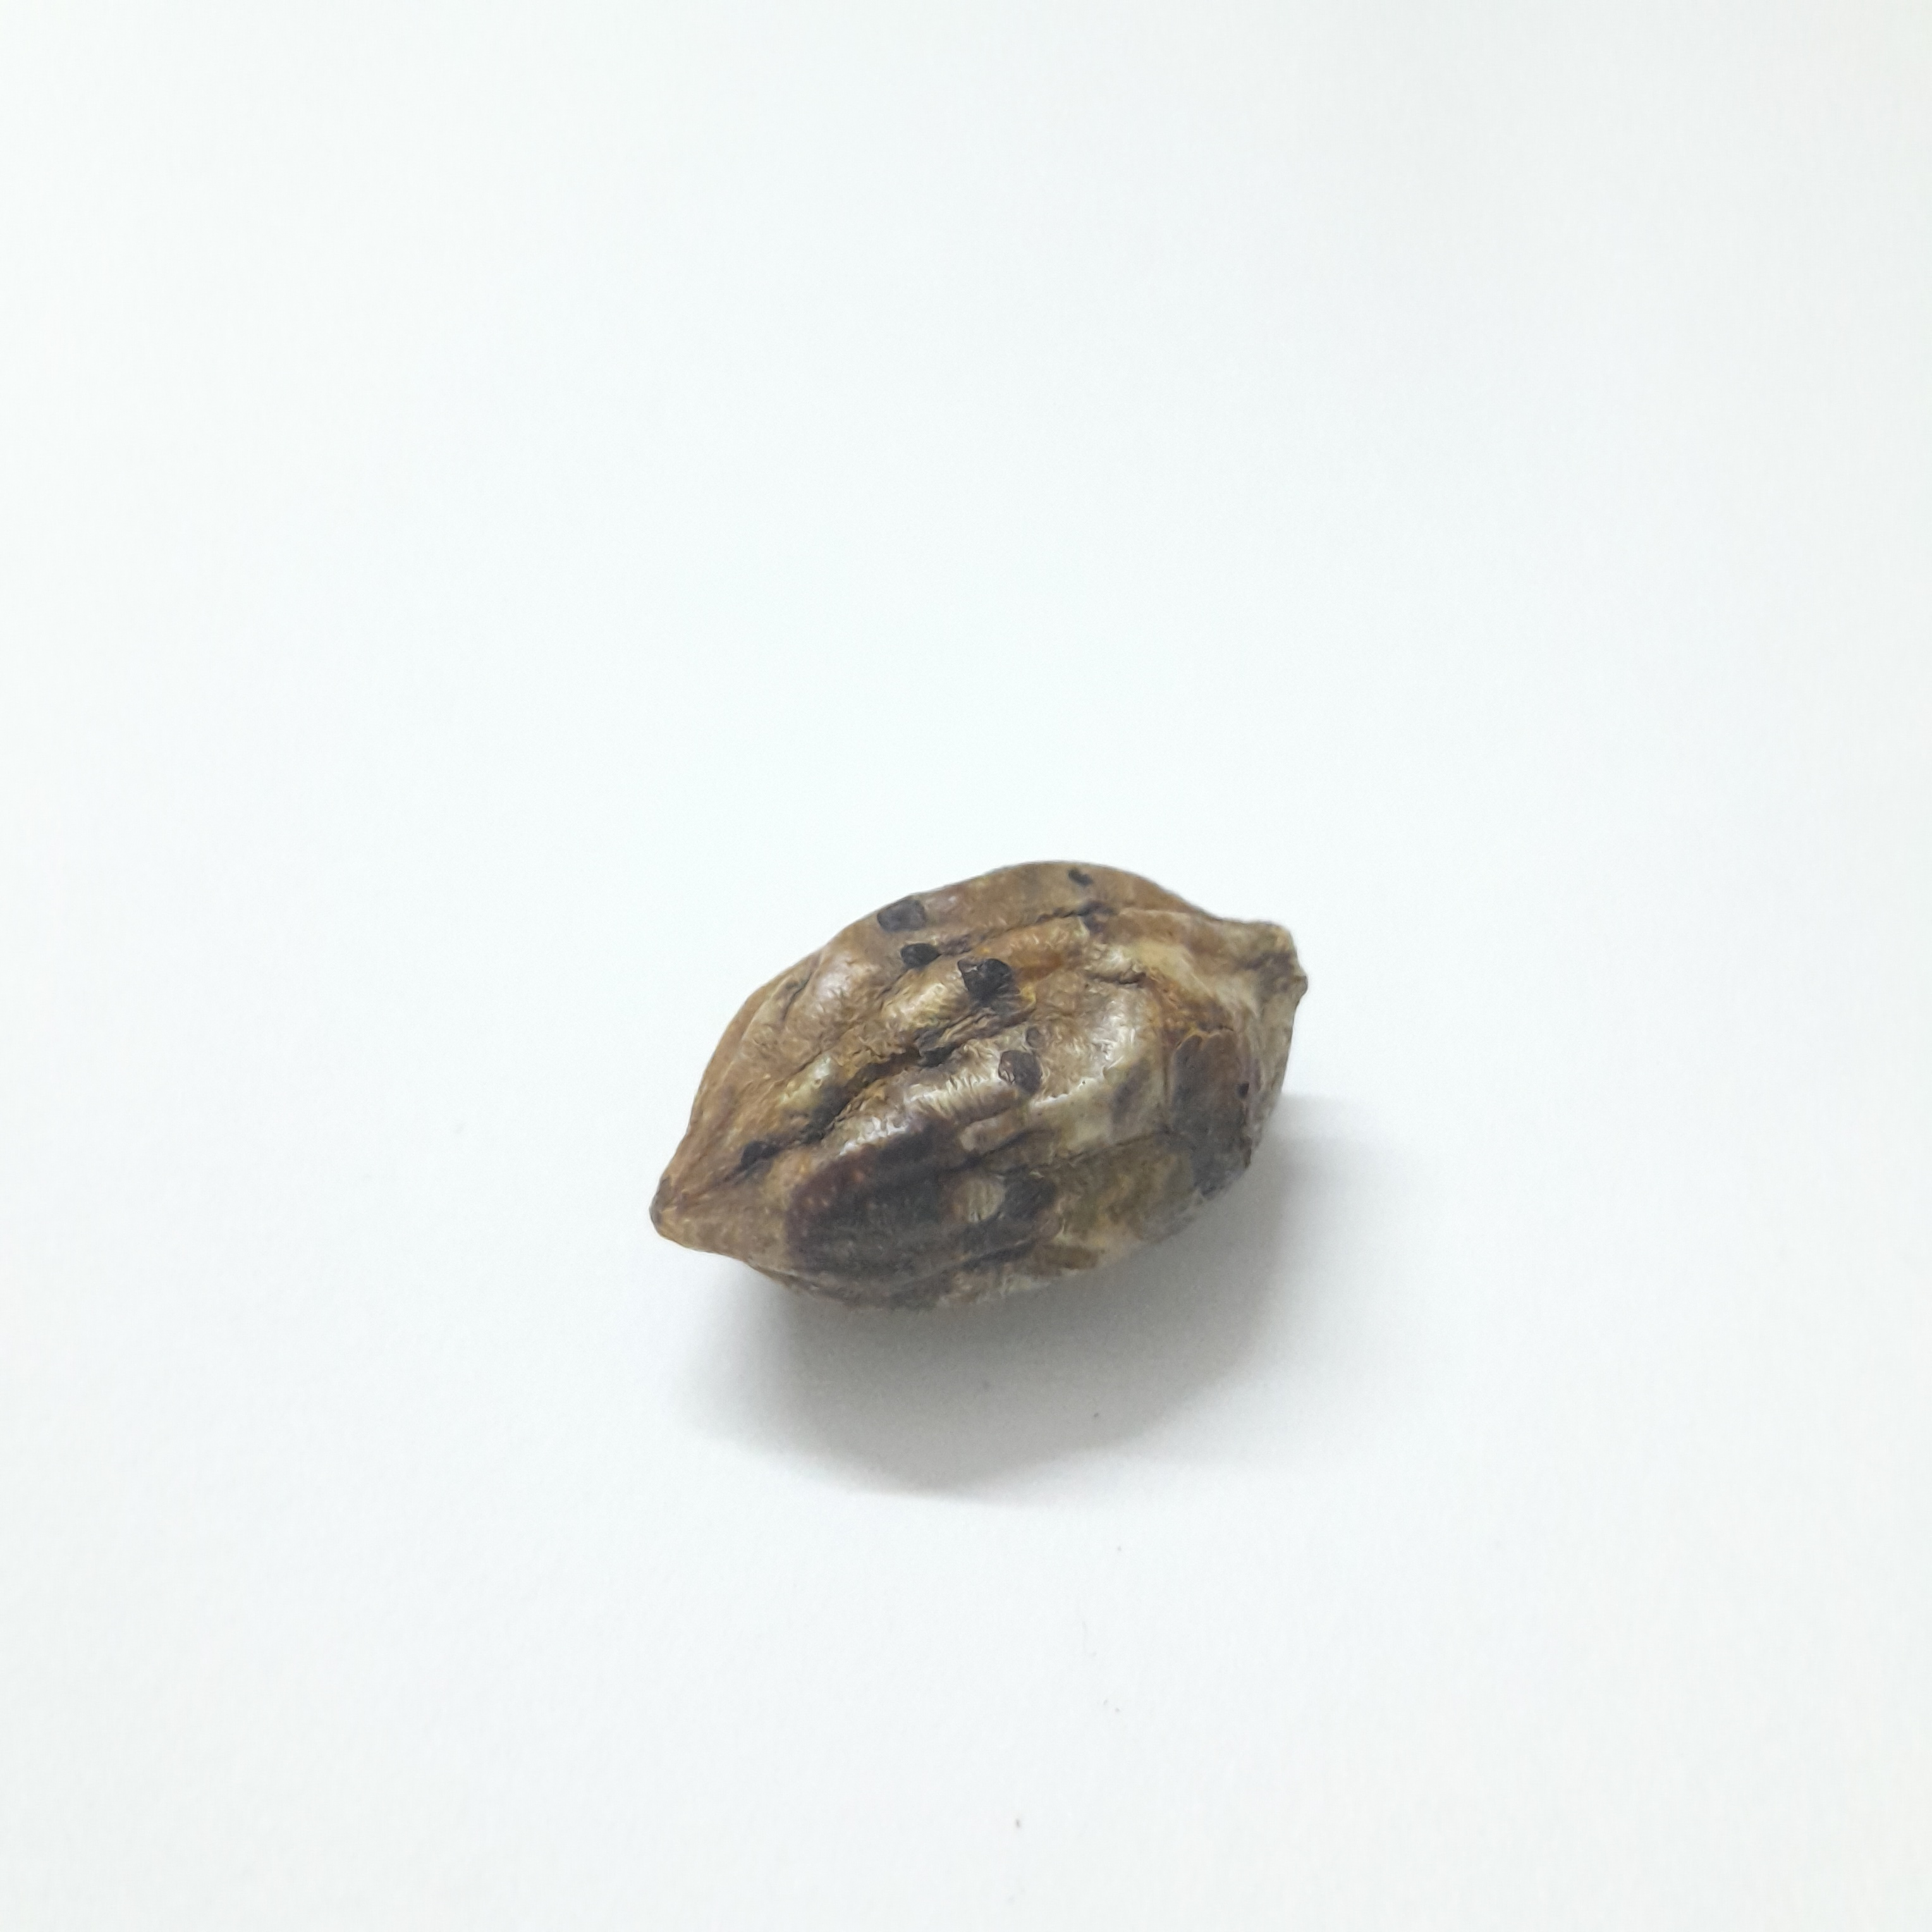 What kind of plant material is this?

hirdaa
